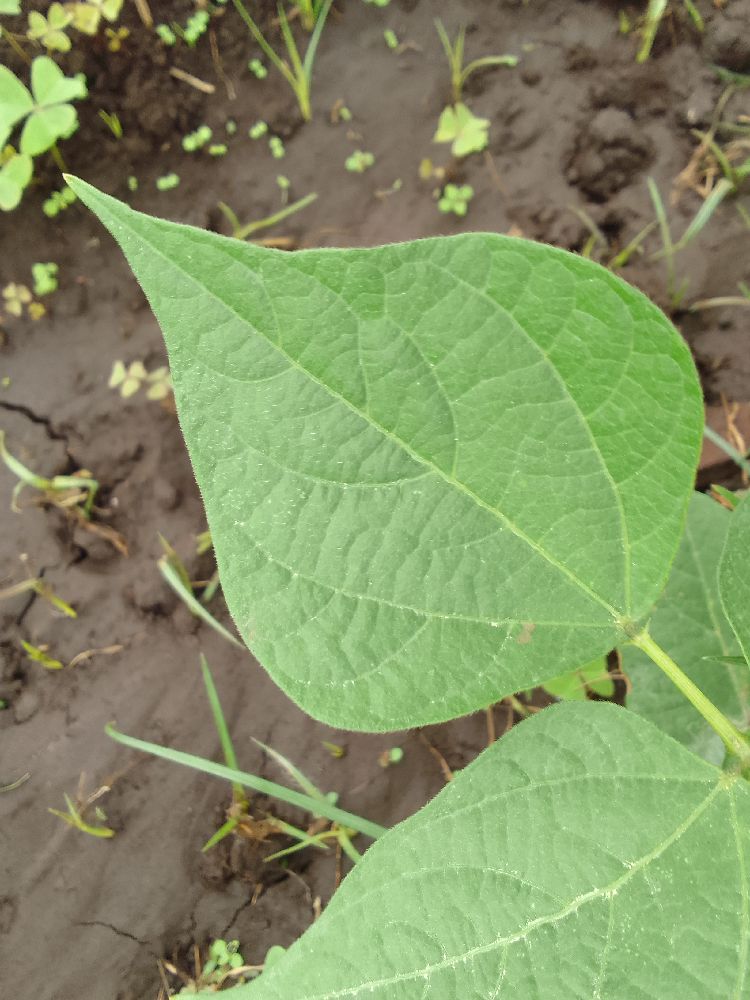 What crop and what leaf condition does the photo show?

common bean, healthy
